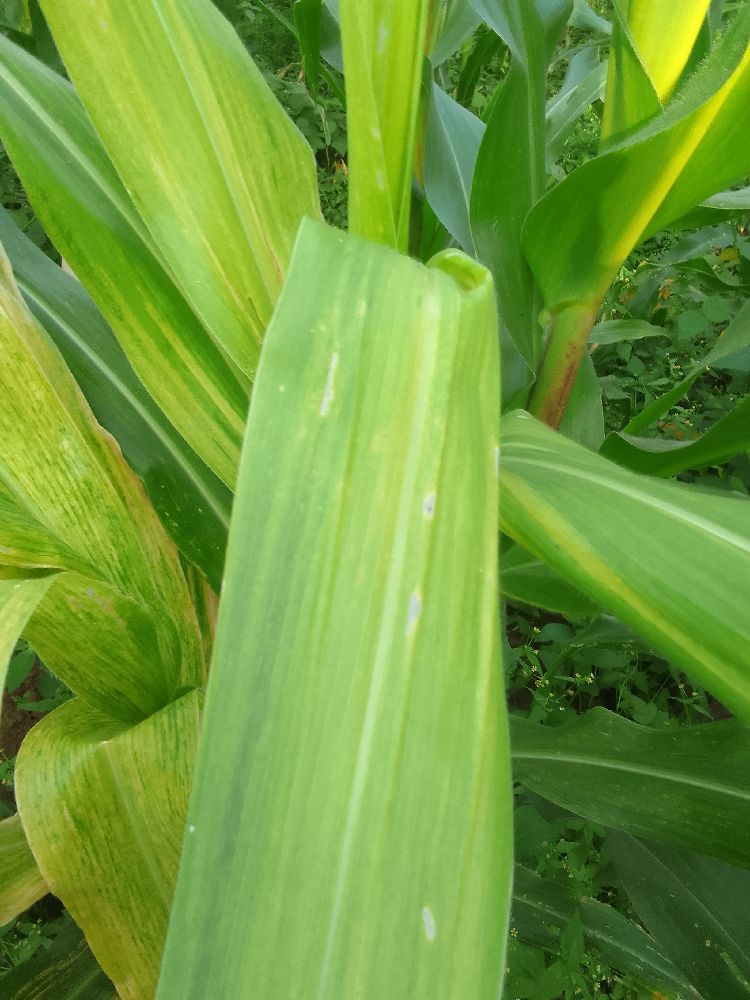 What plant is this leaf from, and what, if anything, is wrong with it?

maize, maize lethal necrosis
